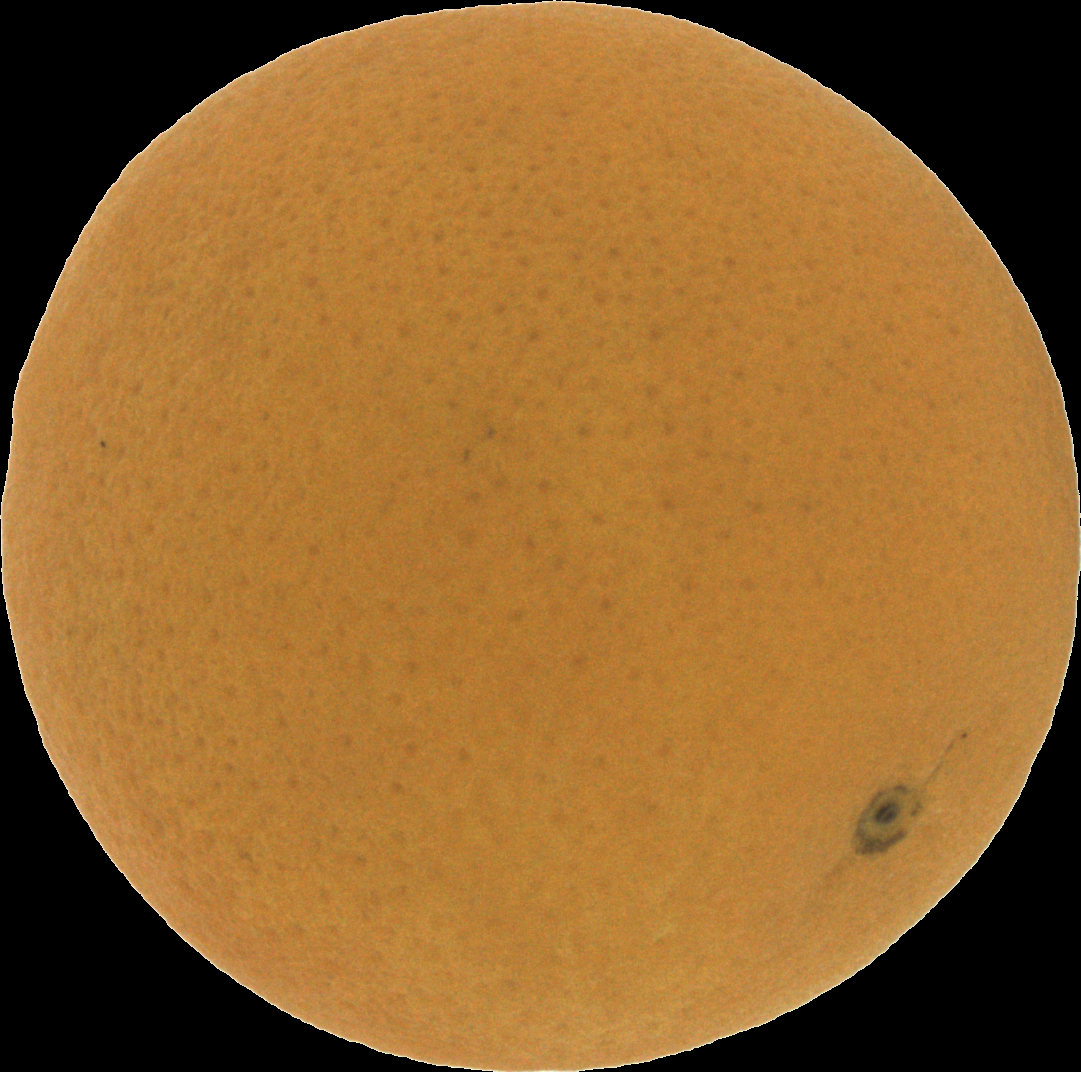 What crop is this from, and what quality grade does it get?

orange, good
